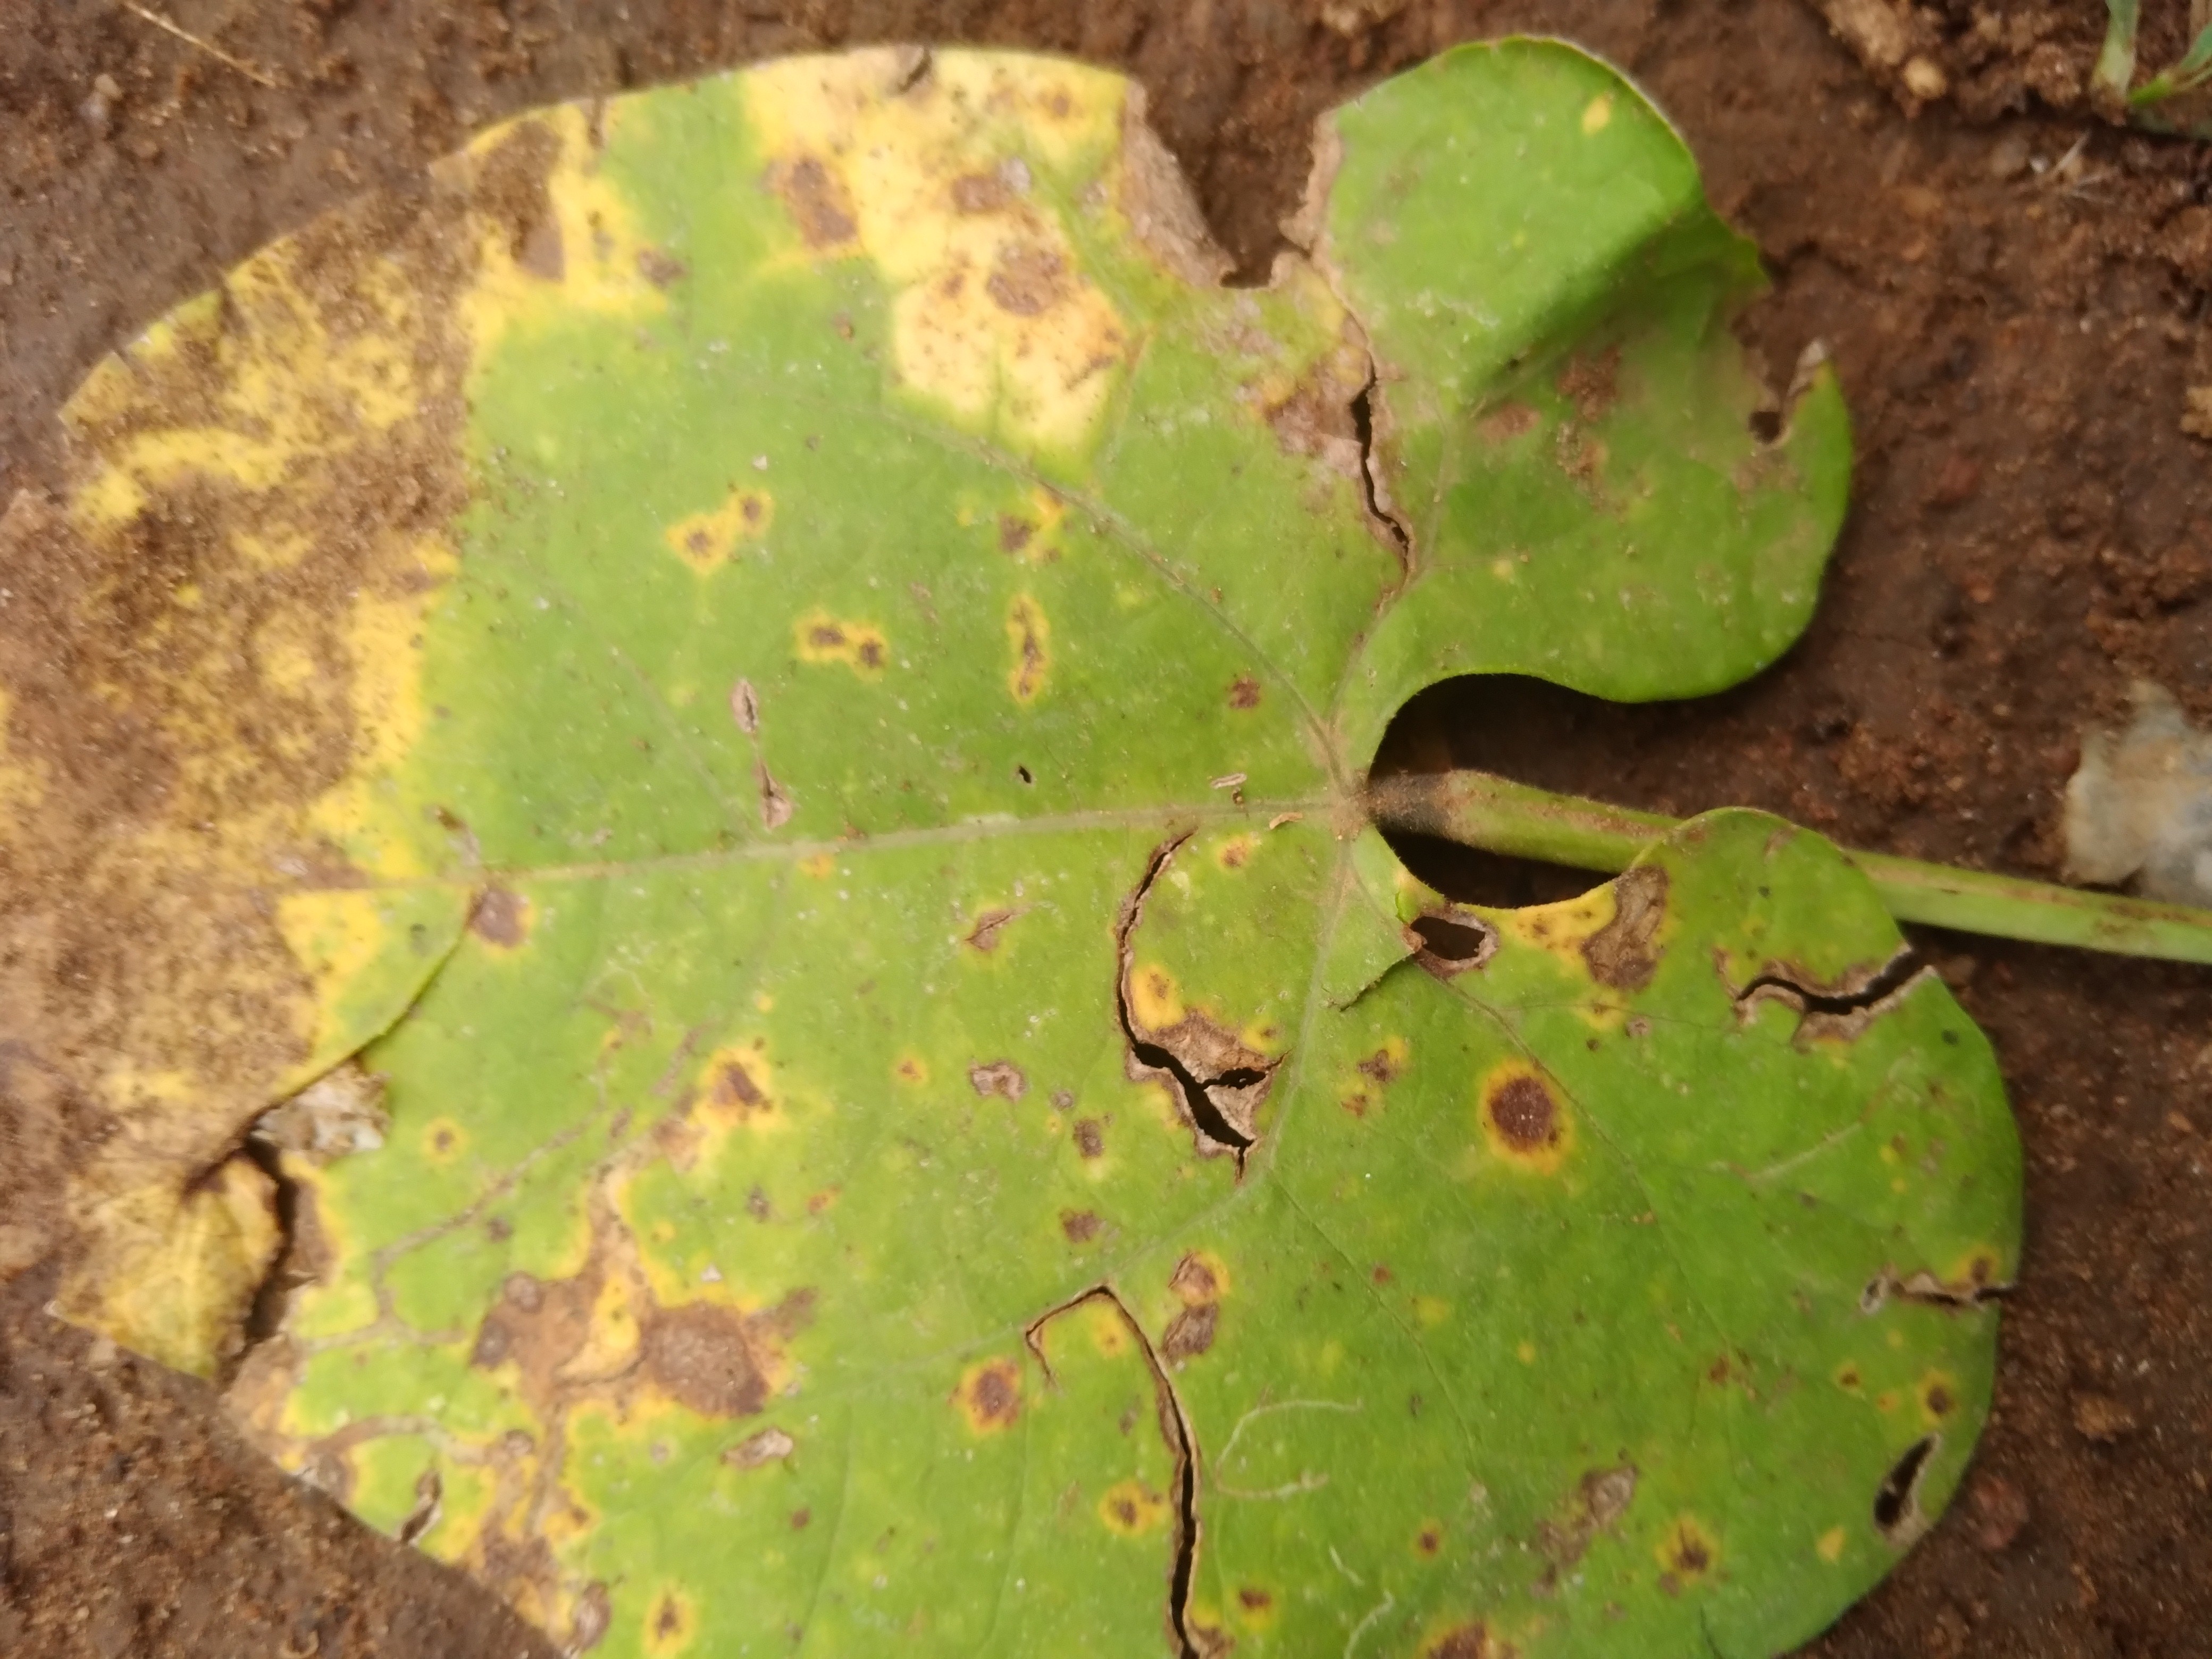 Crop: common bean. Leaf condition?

rust
